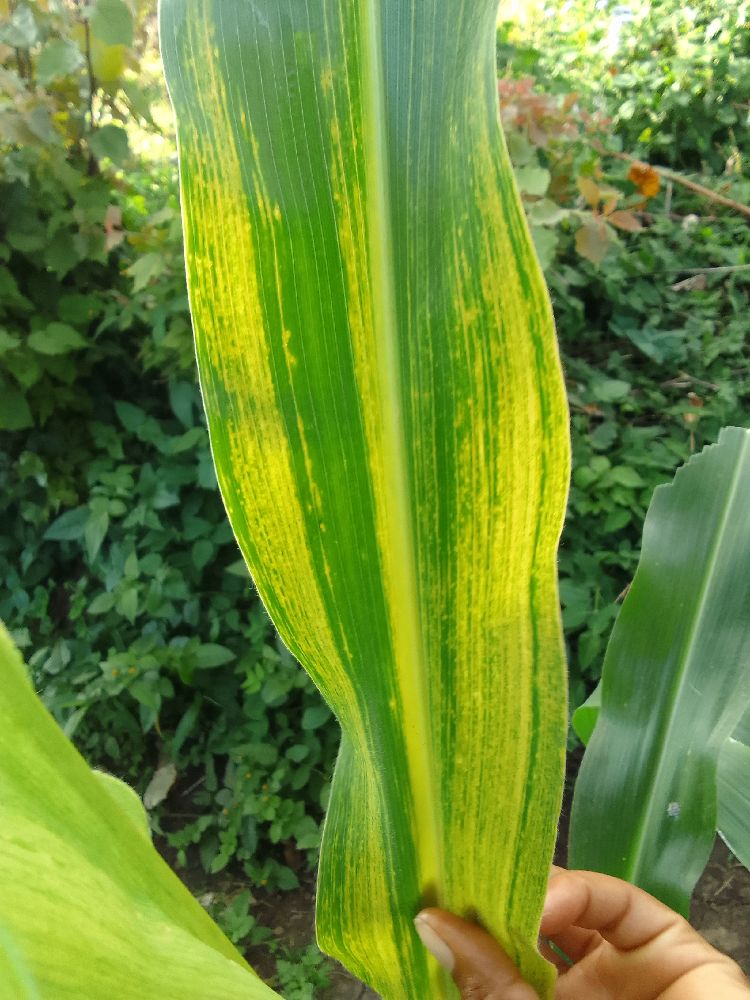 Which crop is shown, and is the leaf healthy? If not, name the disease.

maize, maize lethal necrosis
